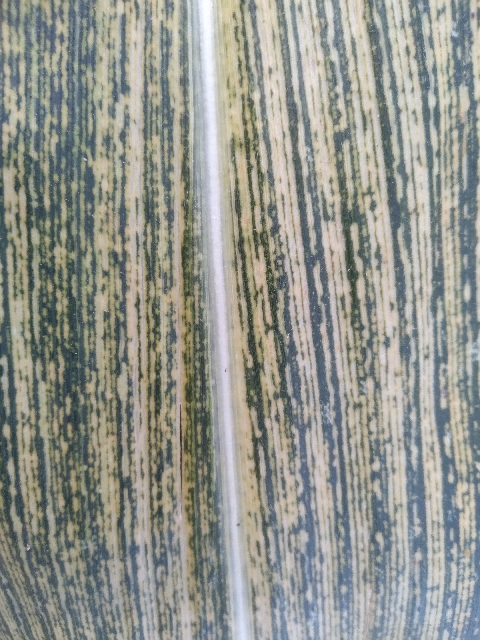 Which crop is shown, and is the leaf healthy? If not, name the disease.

maize, maize streak virus
